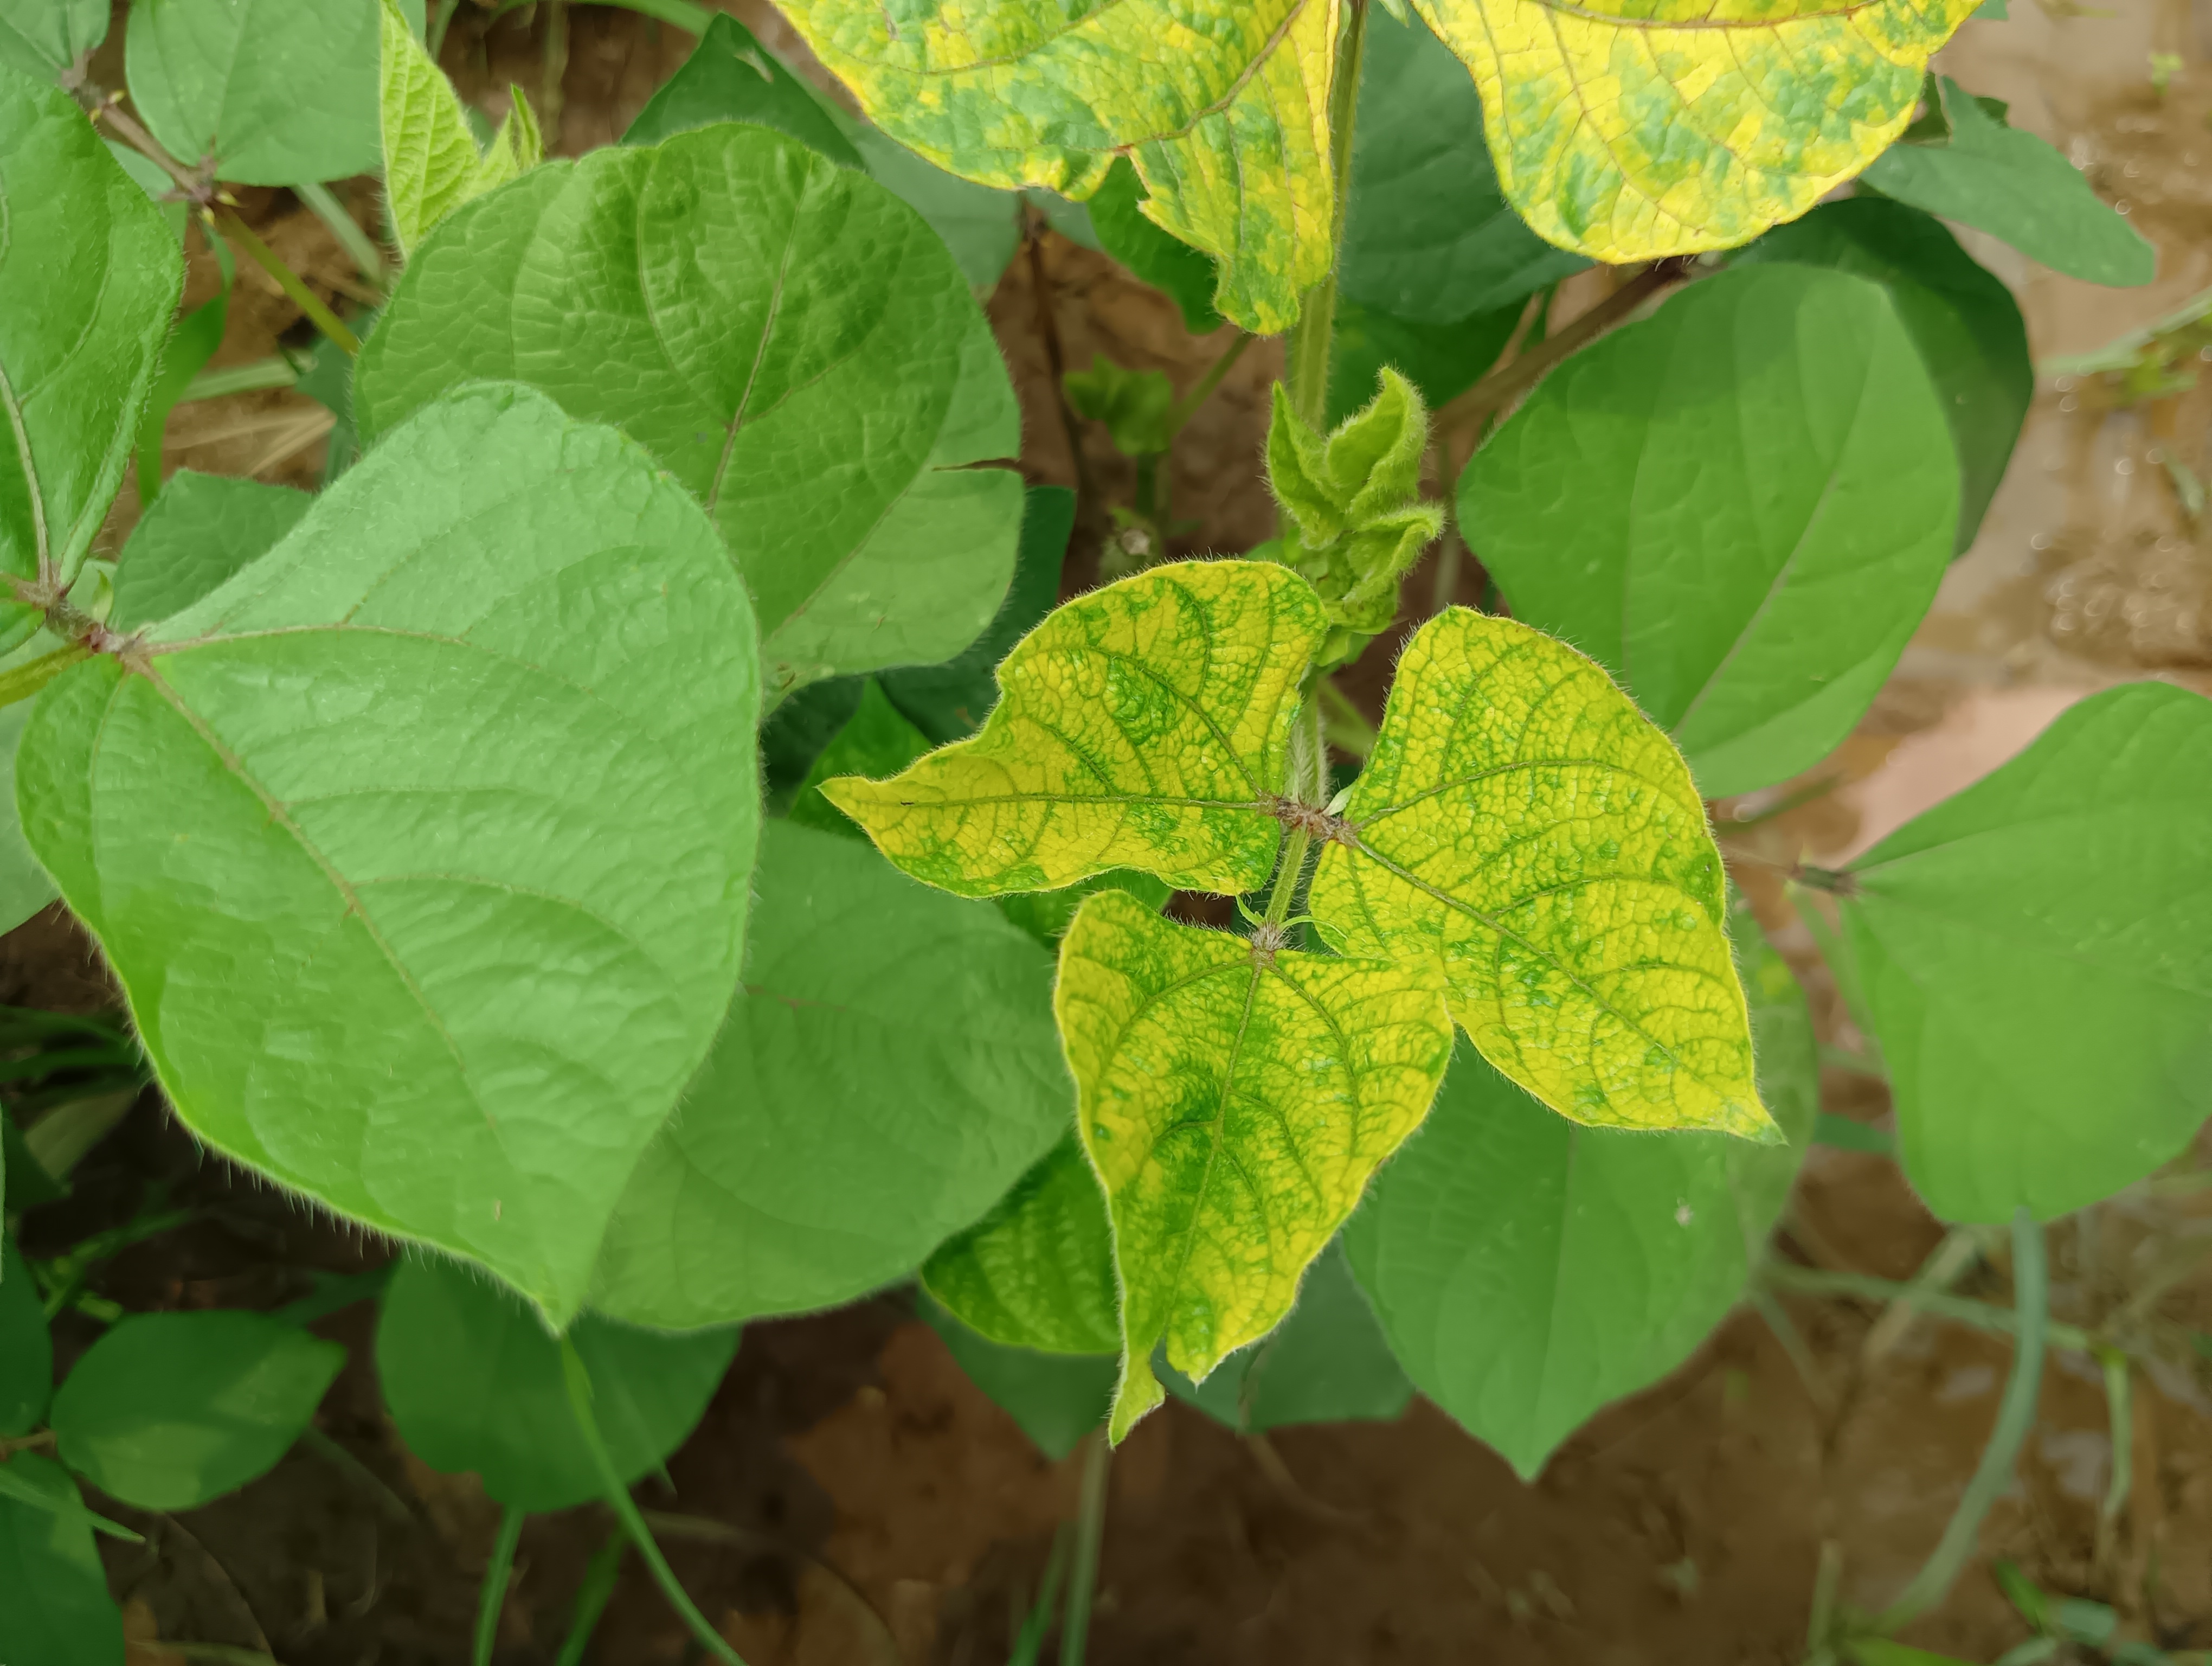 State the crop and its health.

mungbean, yellow mosaic
